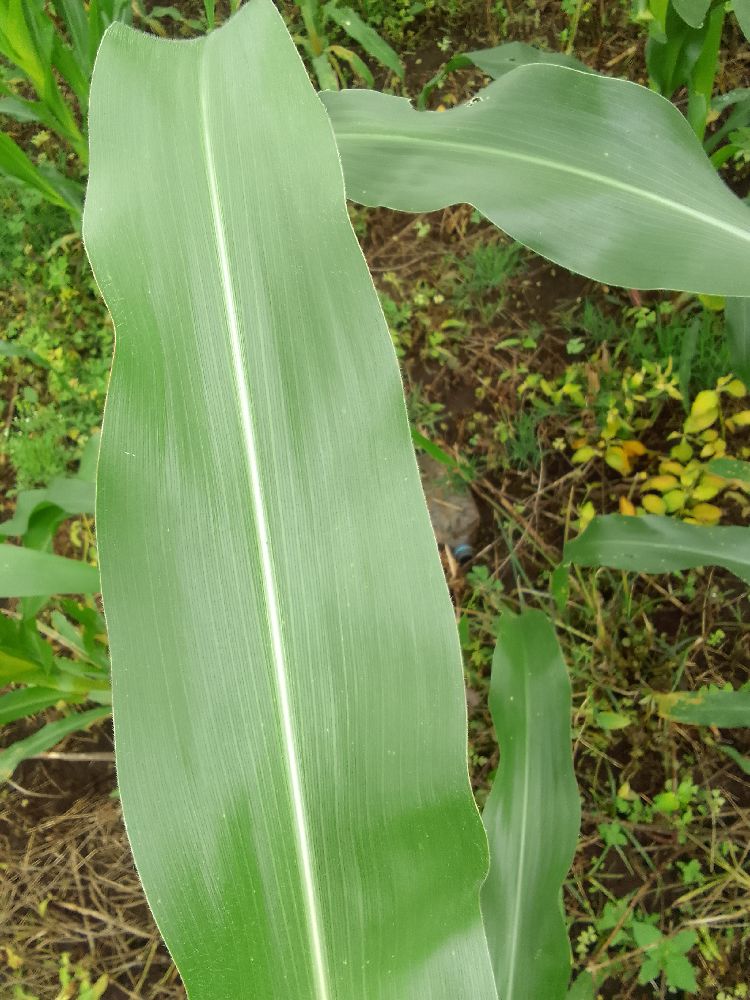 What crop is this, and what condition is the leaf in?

maize, healthy
